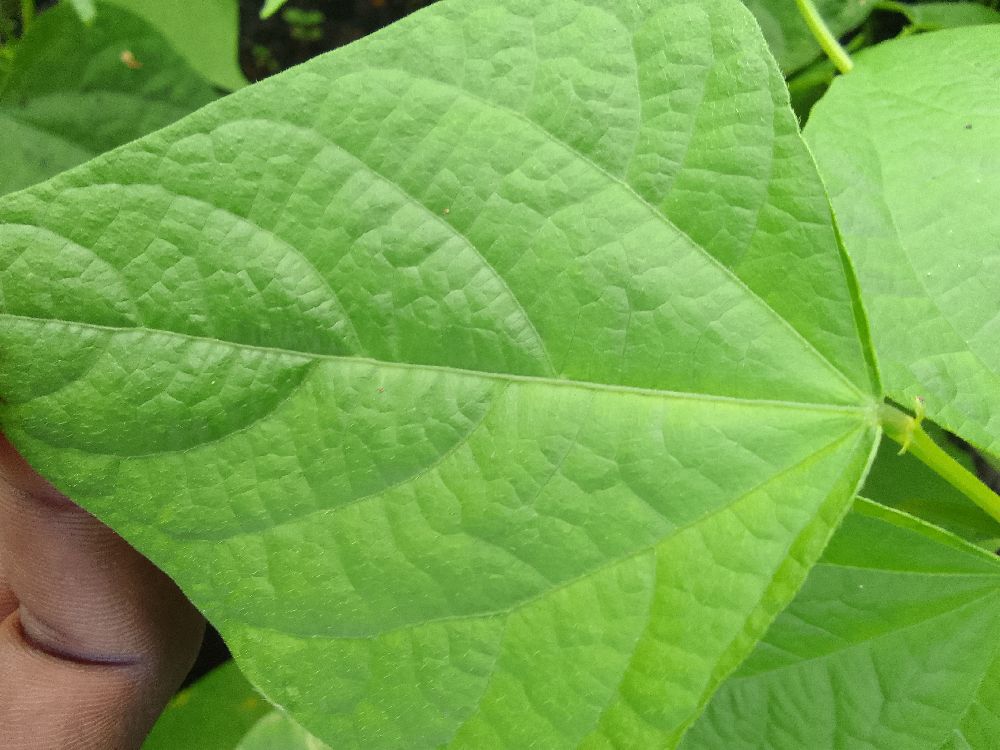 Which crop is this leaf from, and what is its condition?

common bean, healthy
